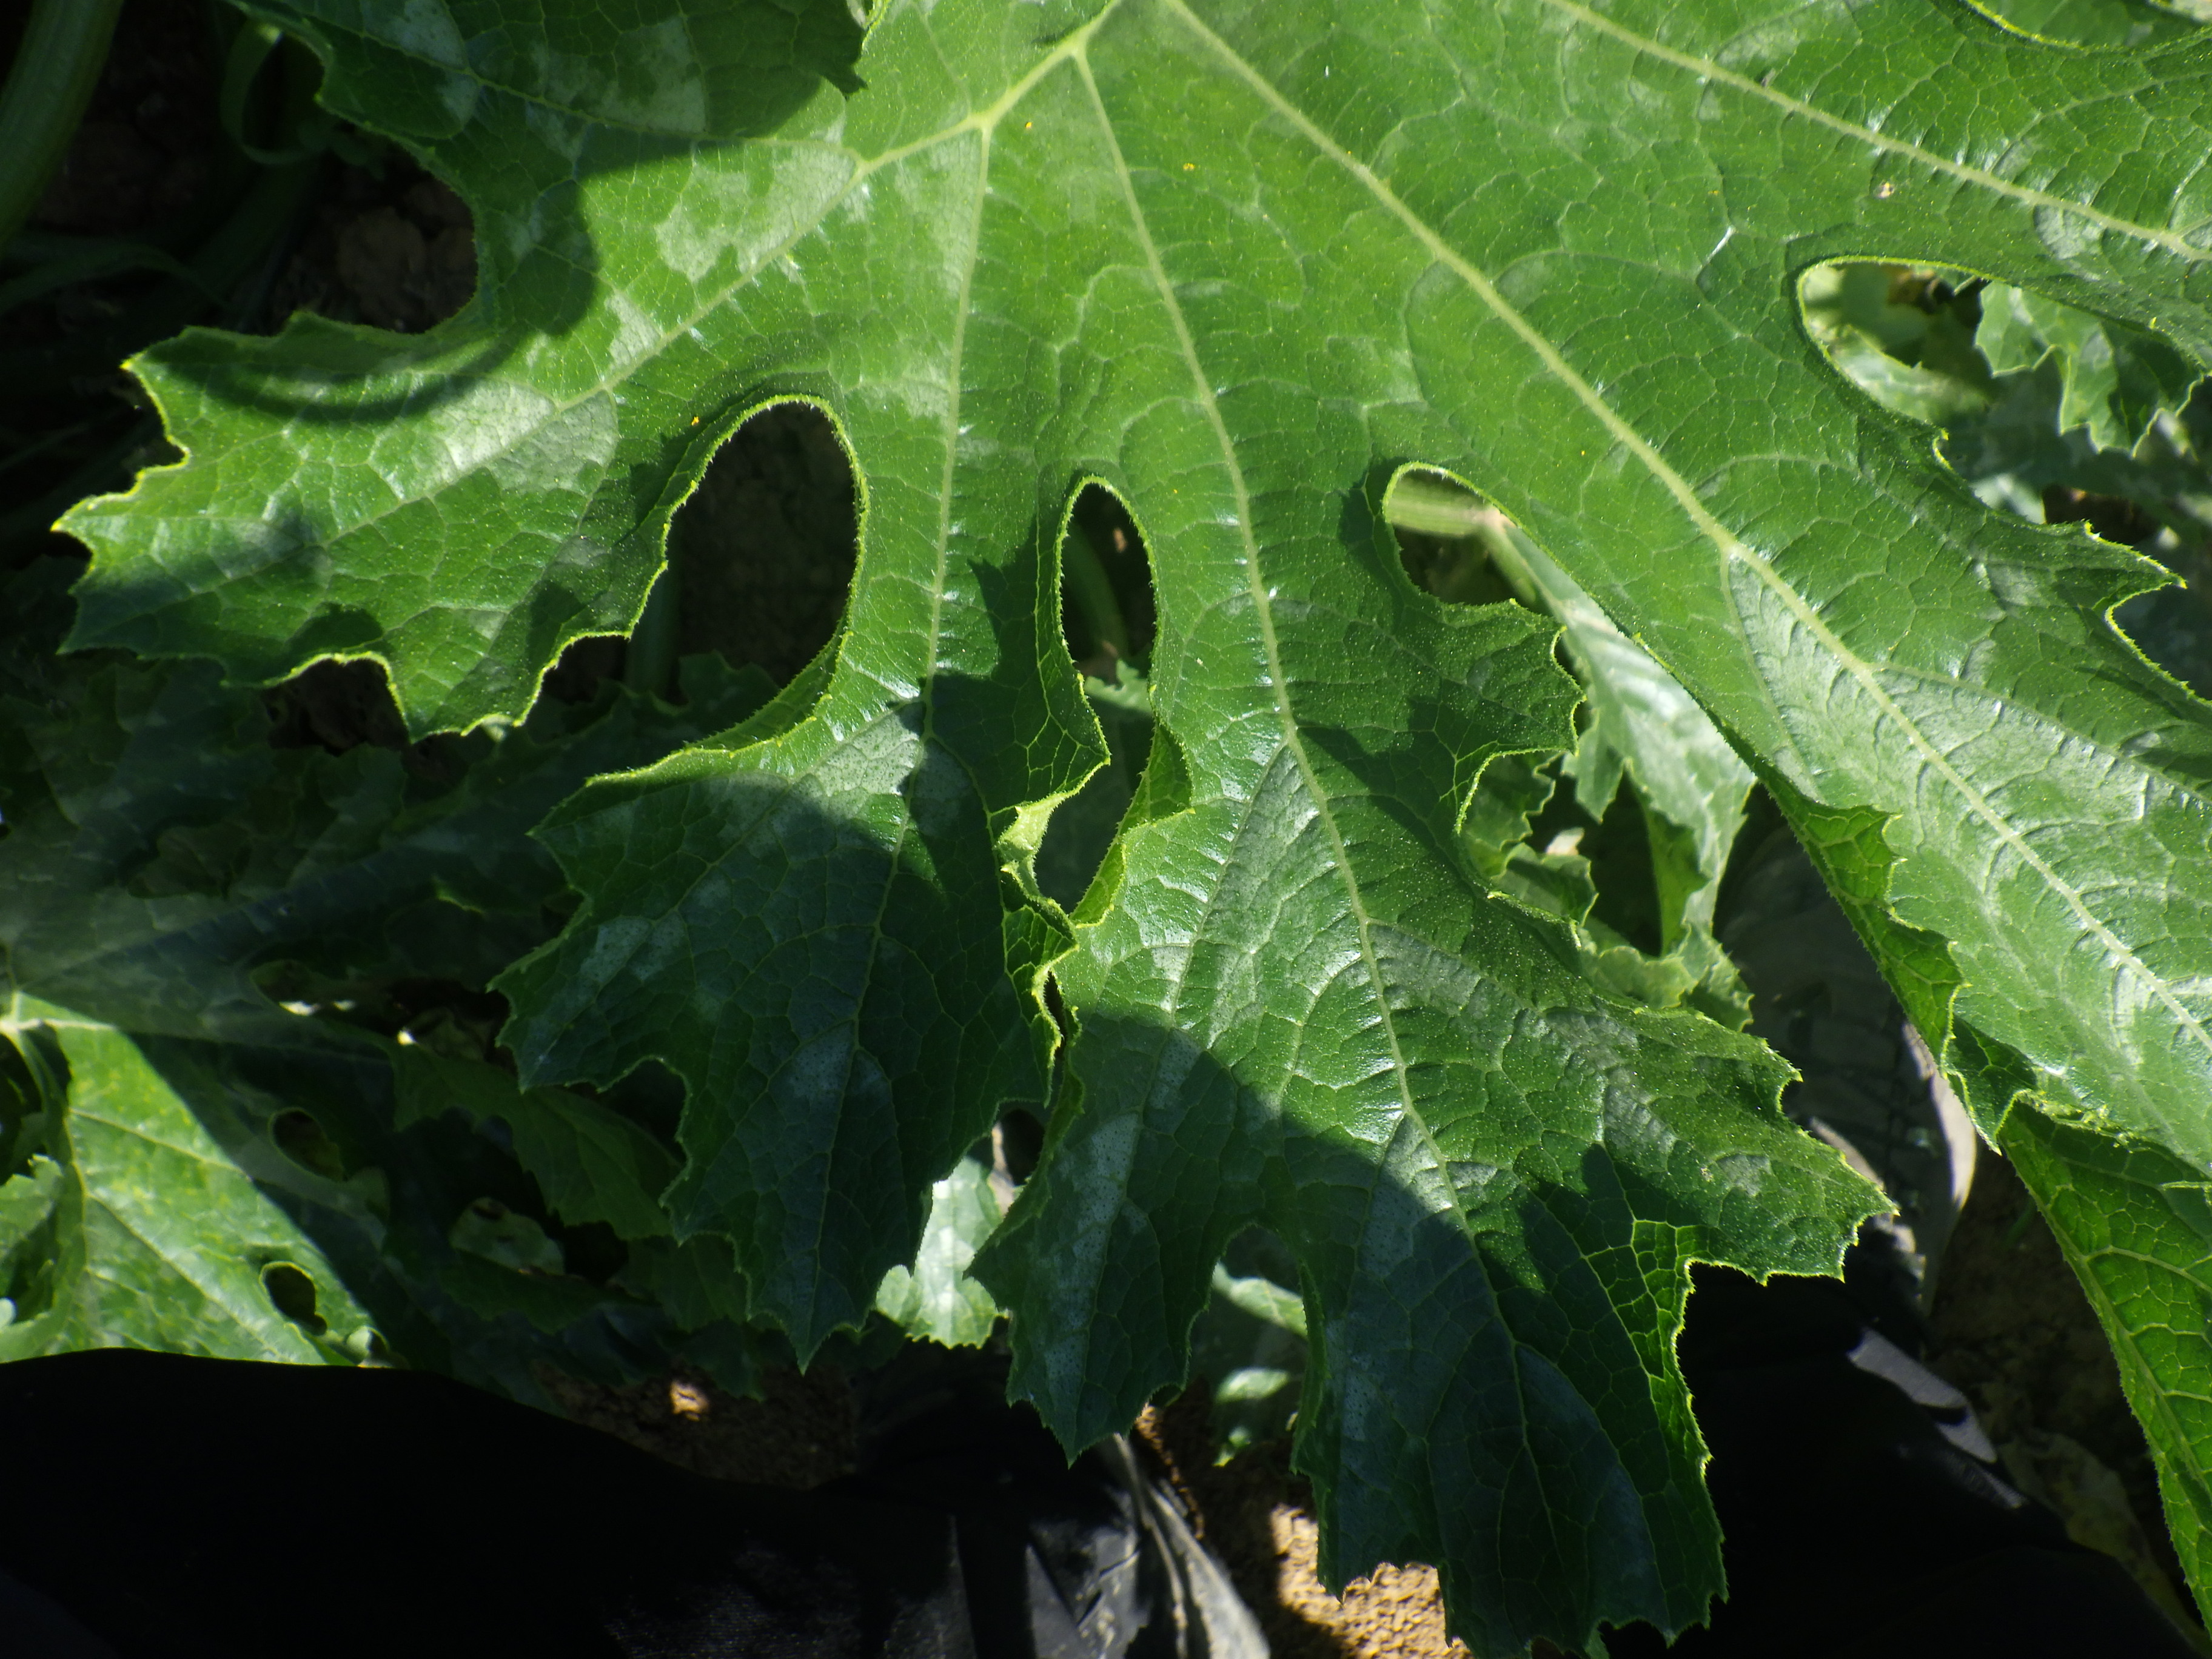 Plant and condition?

zucchini, healthy
